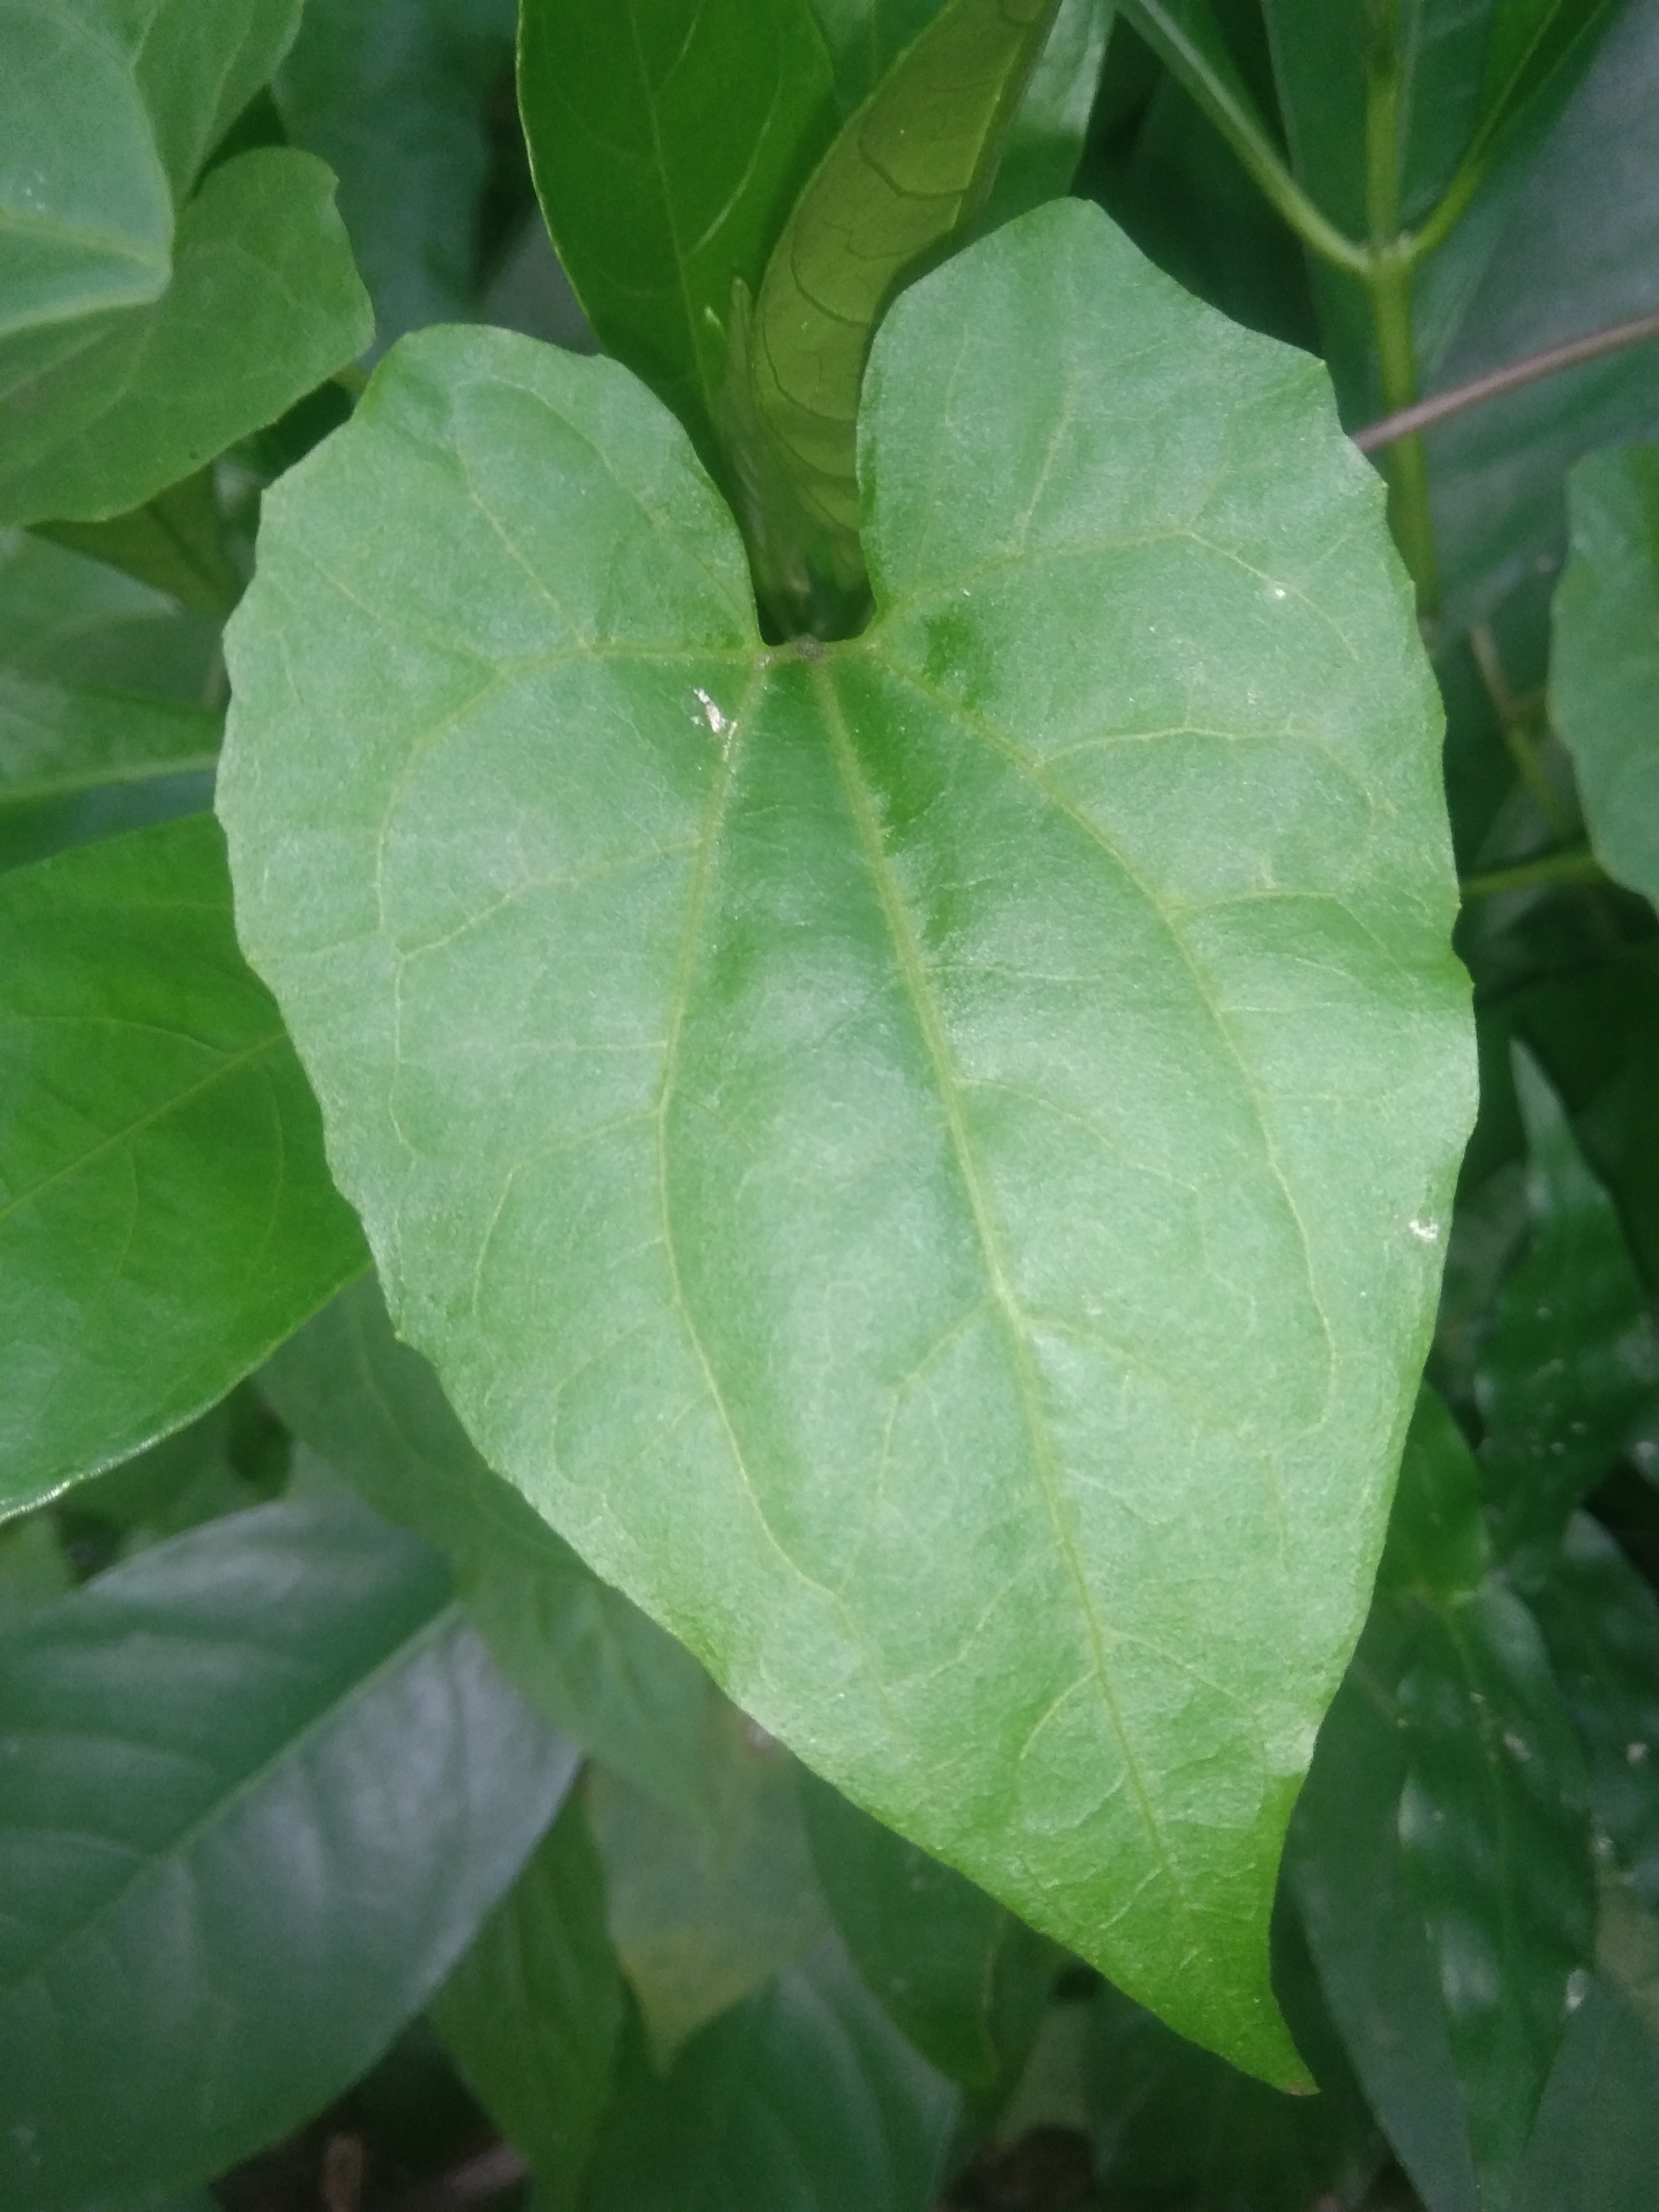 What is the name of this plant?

bitter vine
